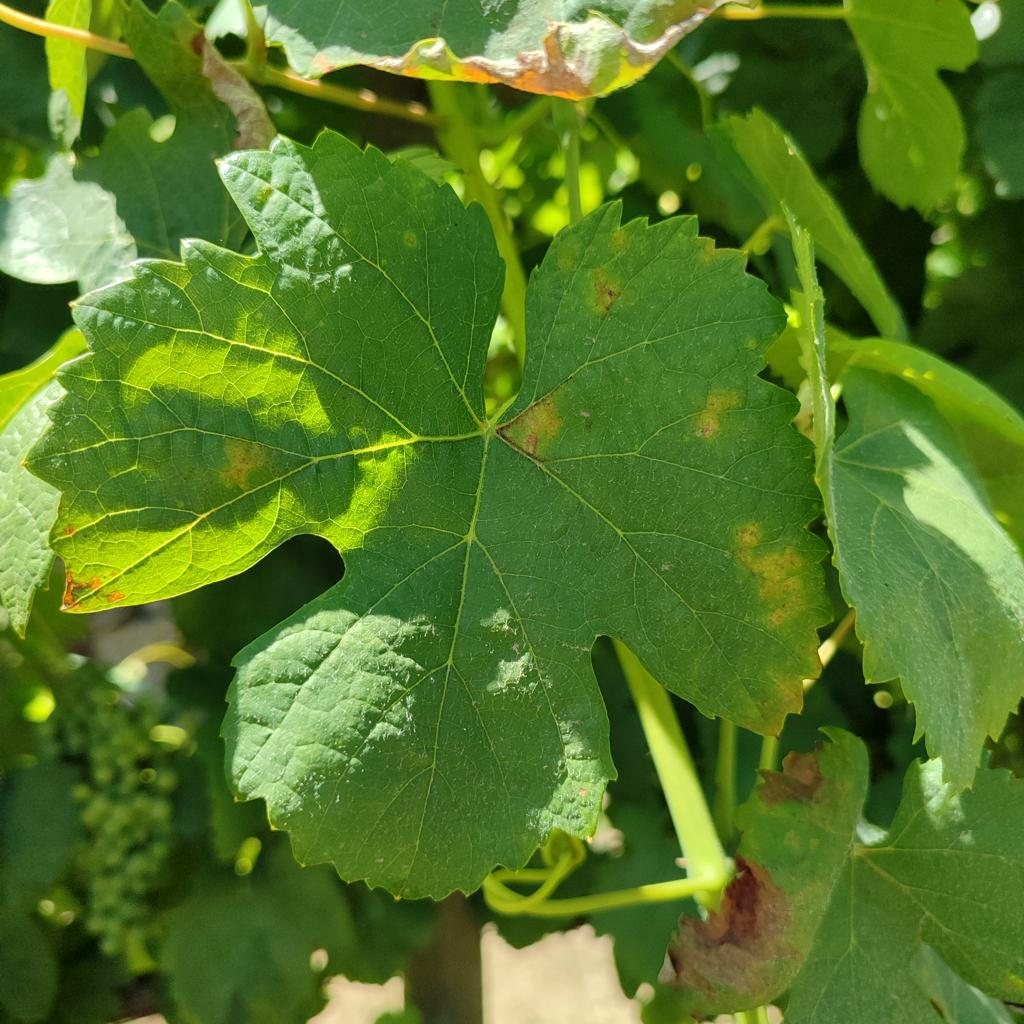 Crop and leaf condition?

grapevine, downy mildew
